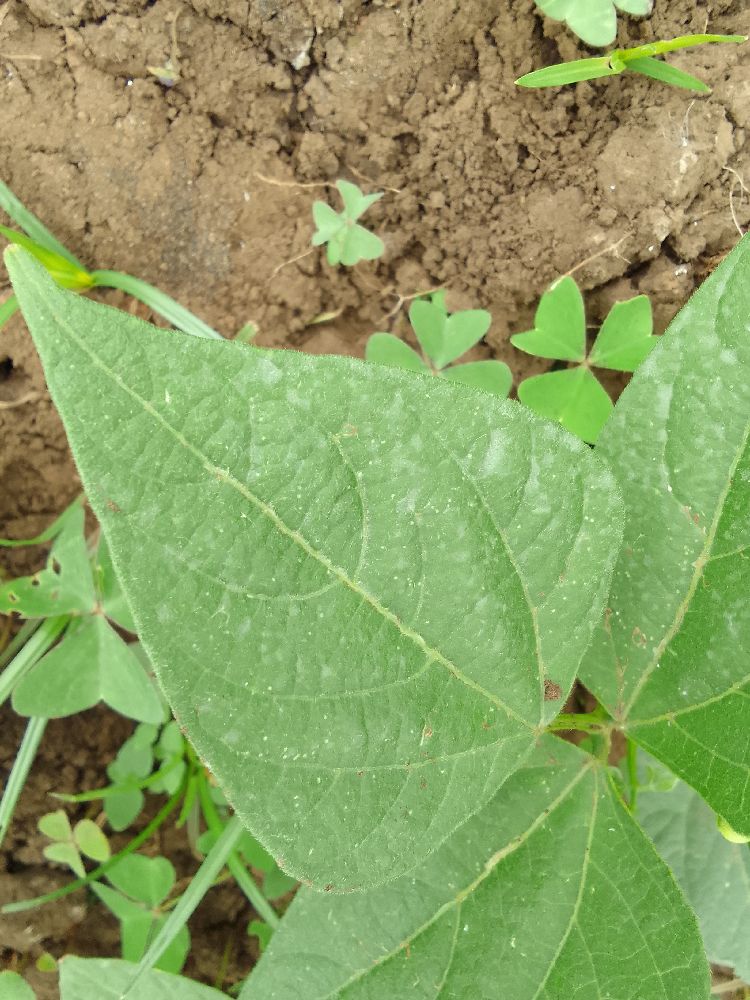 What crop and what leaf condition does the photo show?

common bean, healthy
